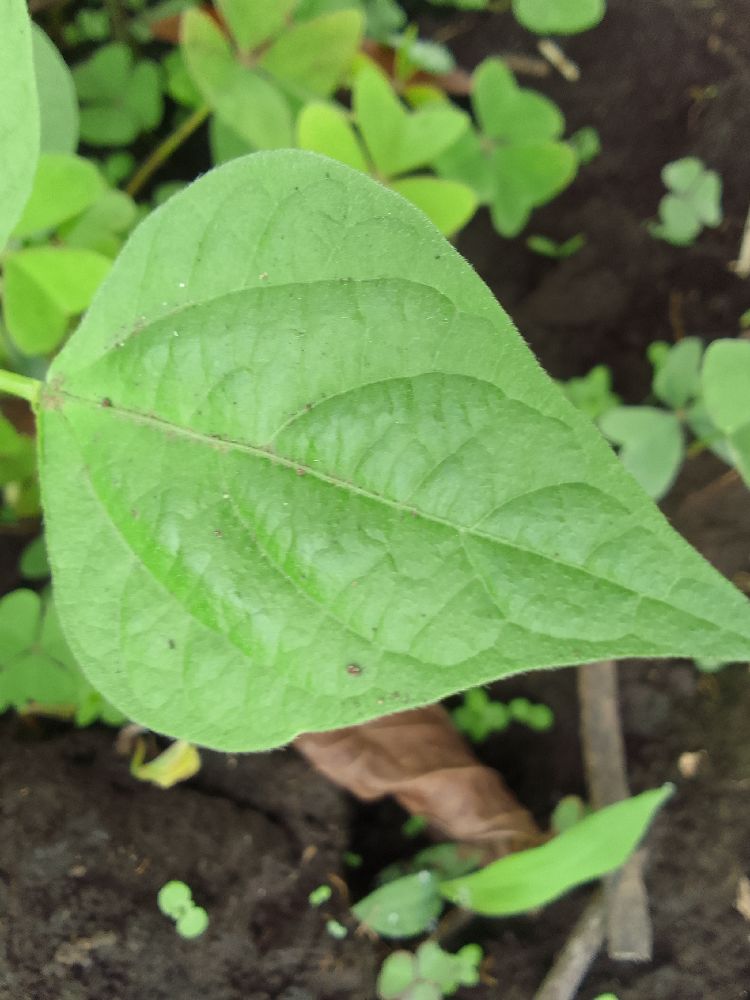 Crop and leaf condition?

common bean, healthy
